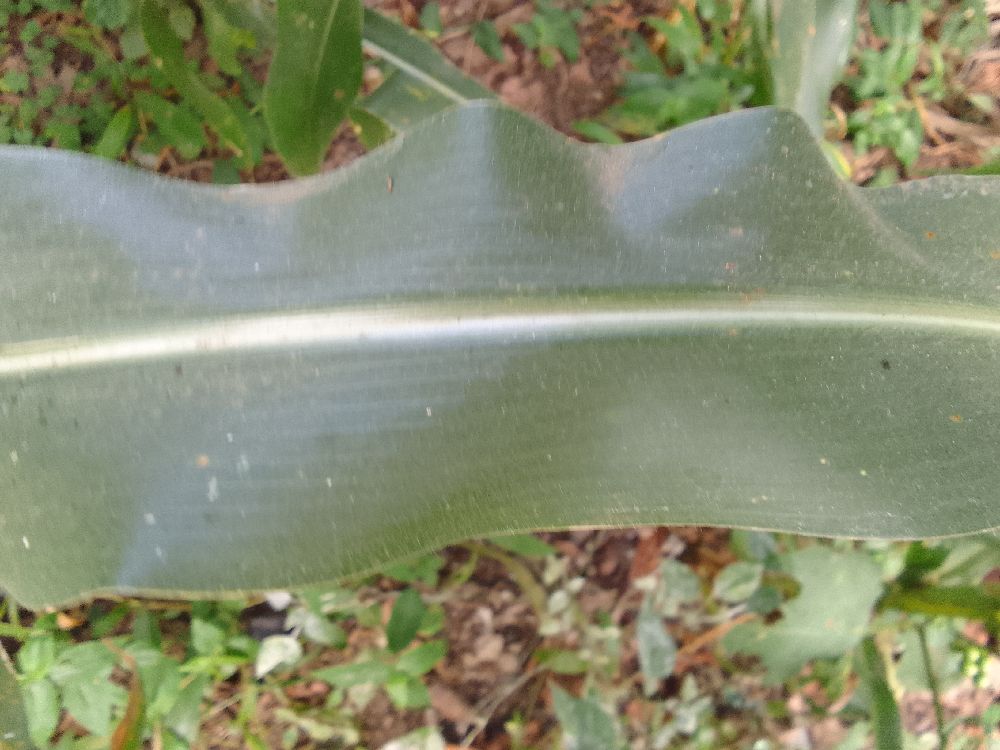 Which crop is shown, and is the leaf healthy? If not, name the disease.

maize, healthy
